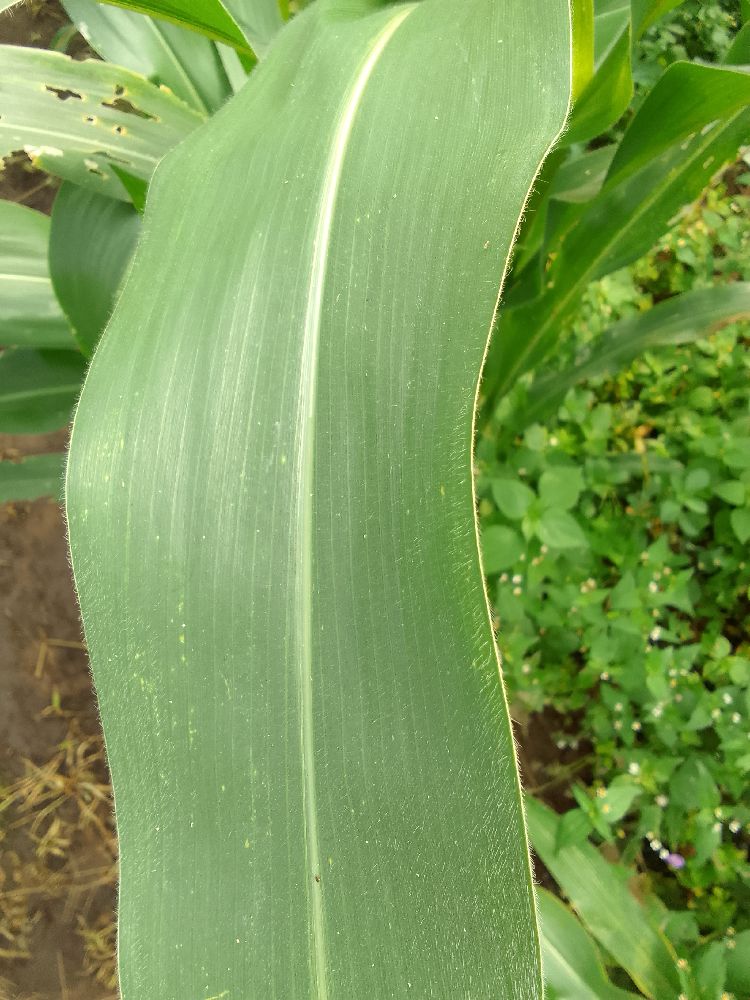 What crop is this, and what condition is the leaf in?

maize, healthy
